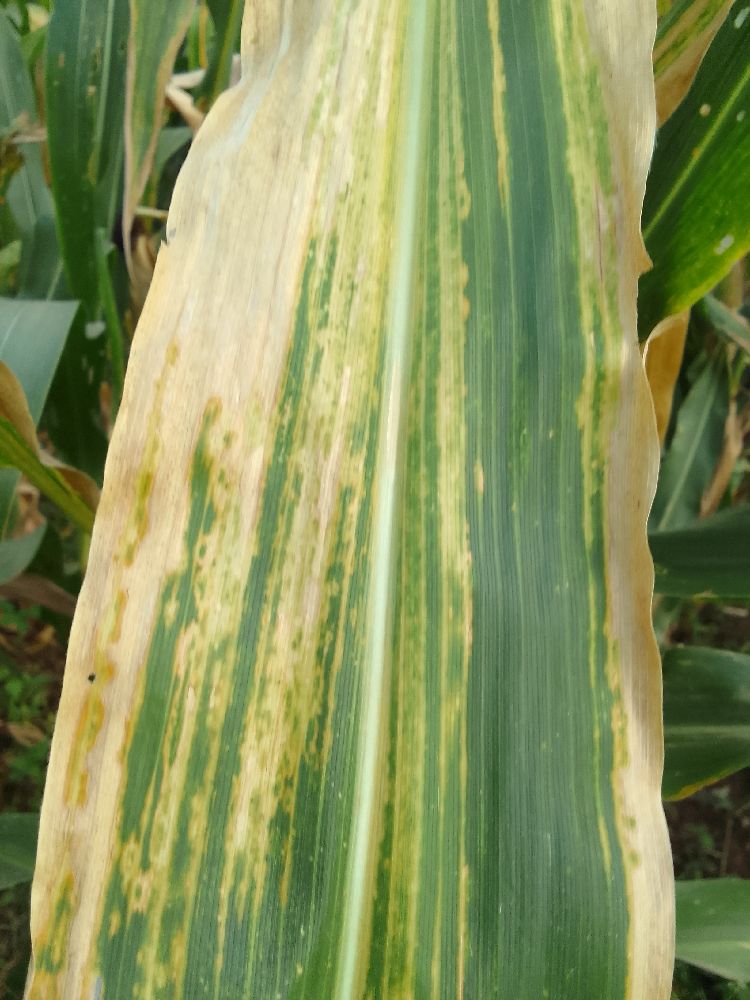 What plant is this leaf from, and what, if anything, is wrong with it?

maize, maize lethal necrosis
